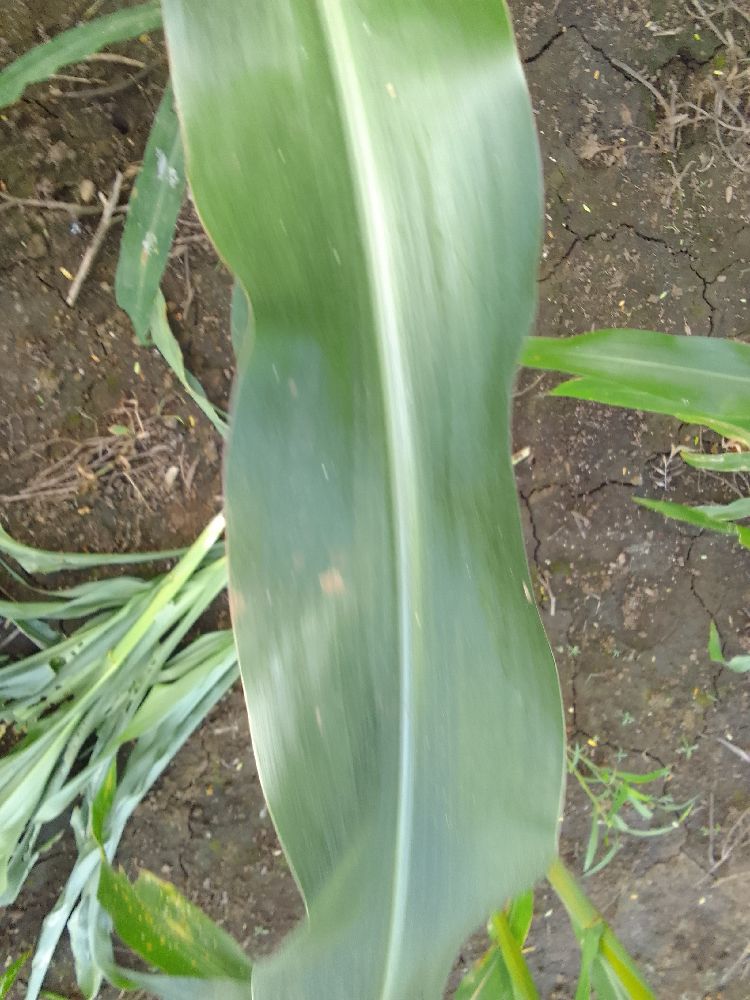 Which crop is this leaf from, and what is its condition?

maize, healthy
